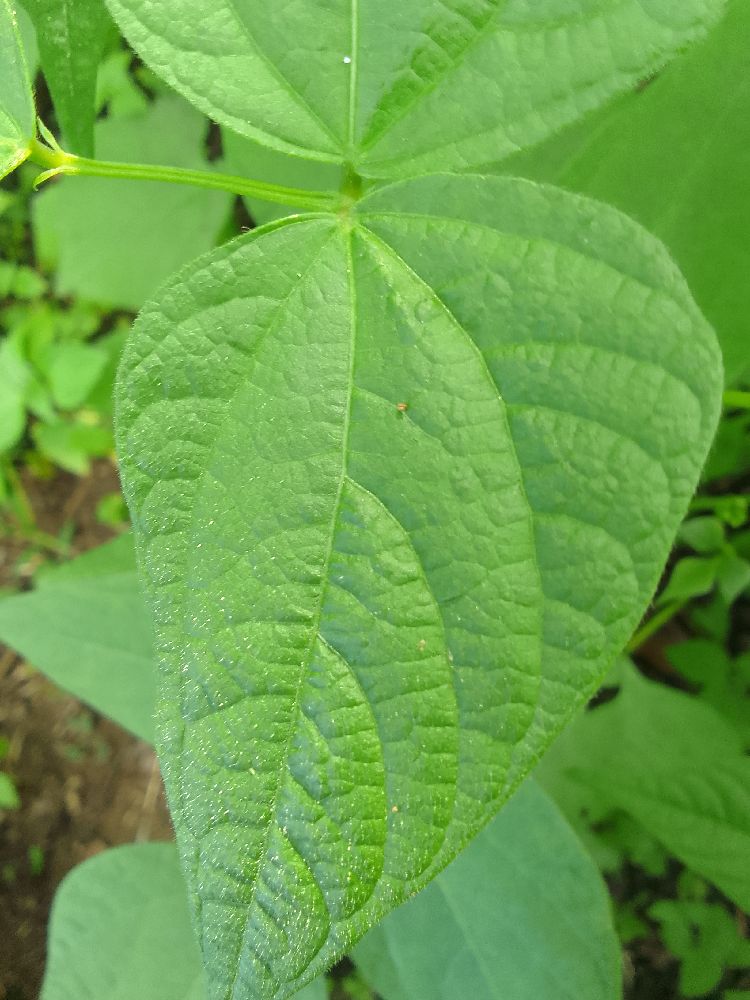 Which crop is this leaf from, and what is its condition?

common bean, healthy
